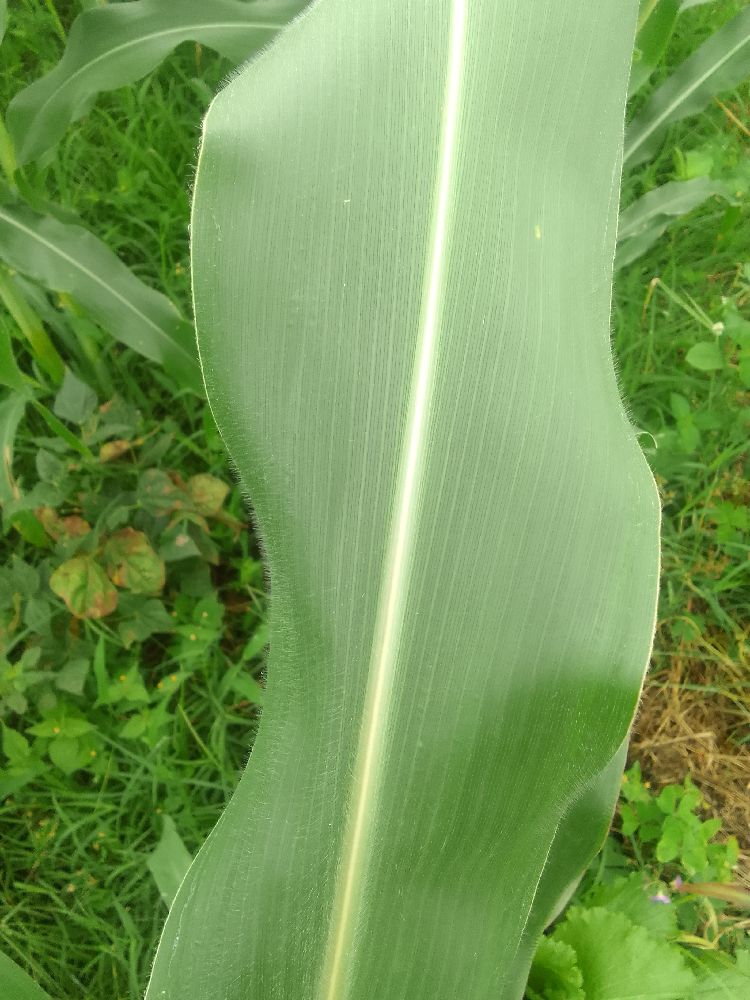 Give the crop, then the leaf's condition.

maize, healthy
